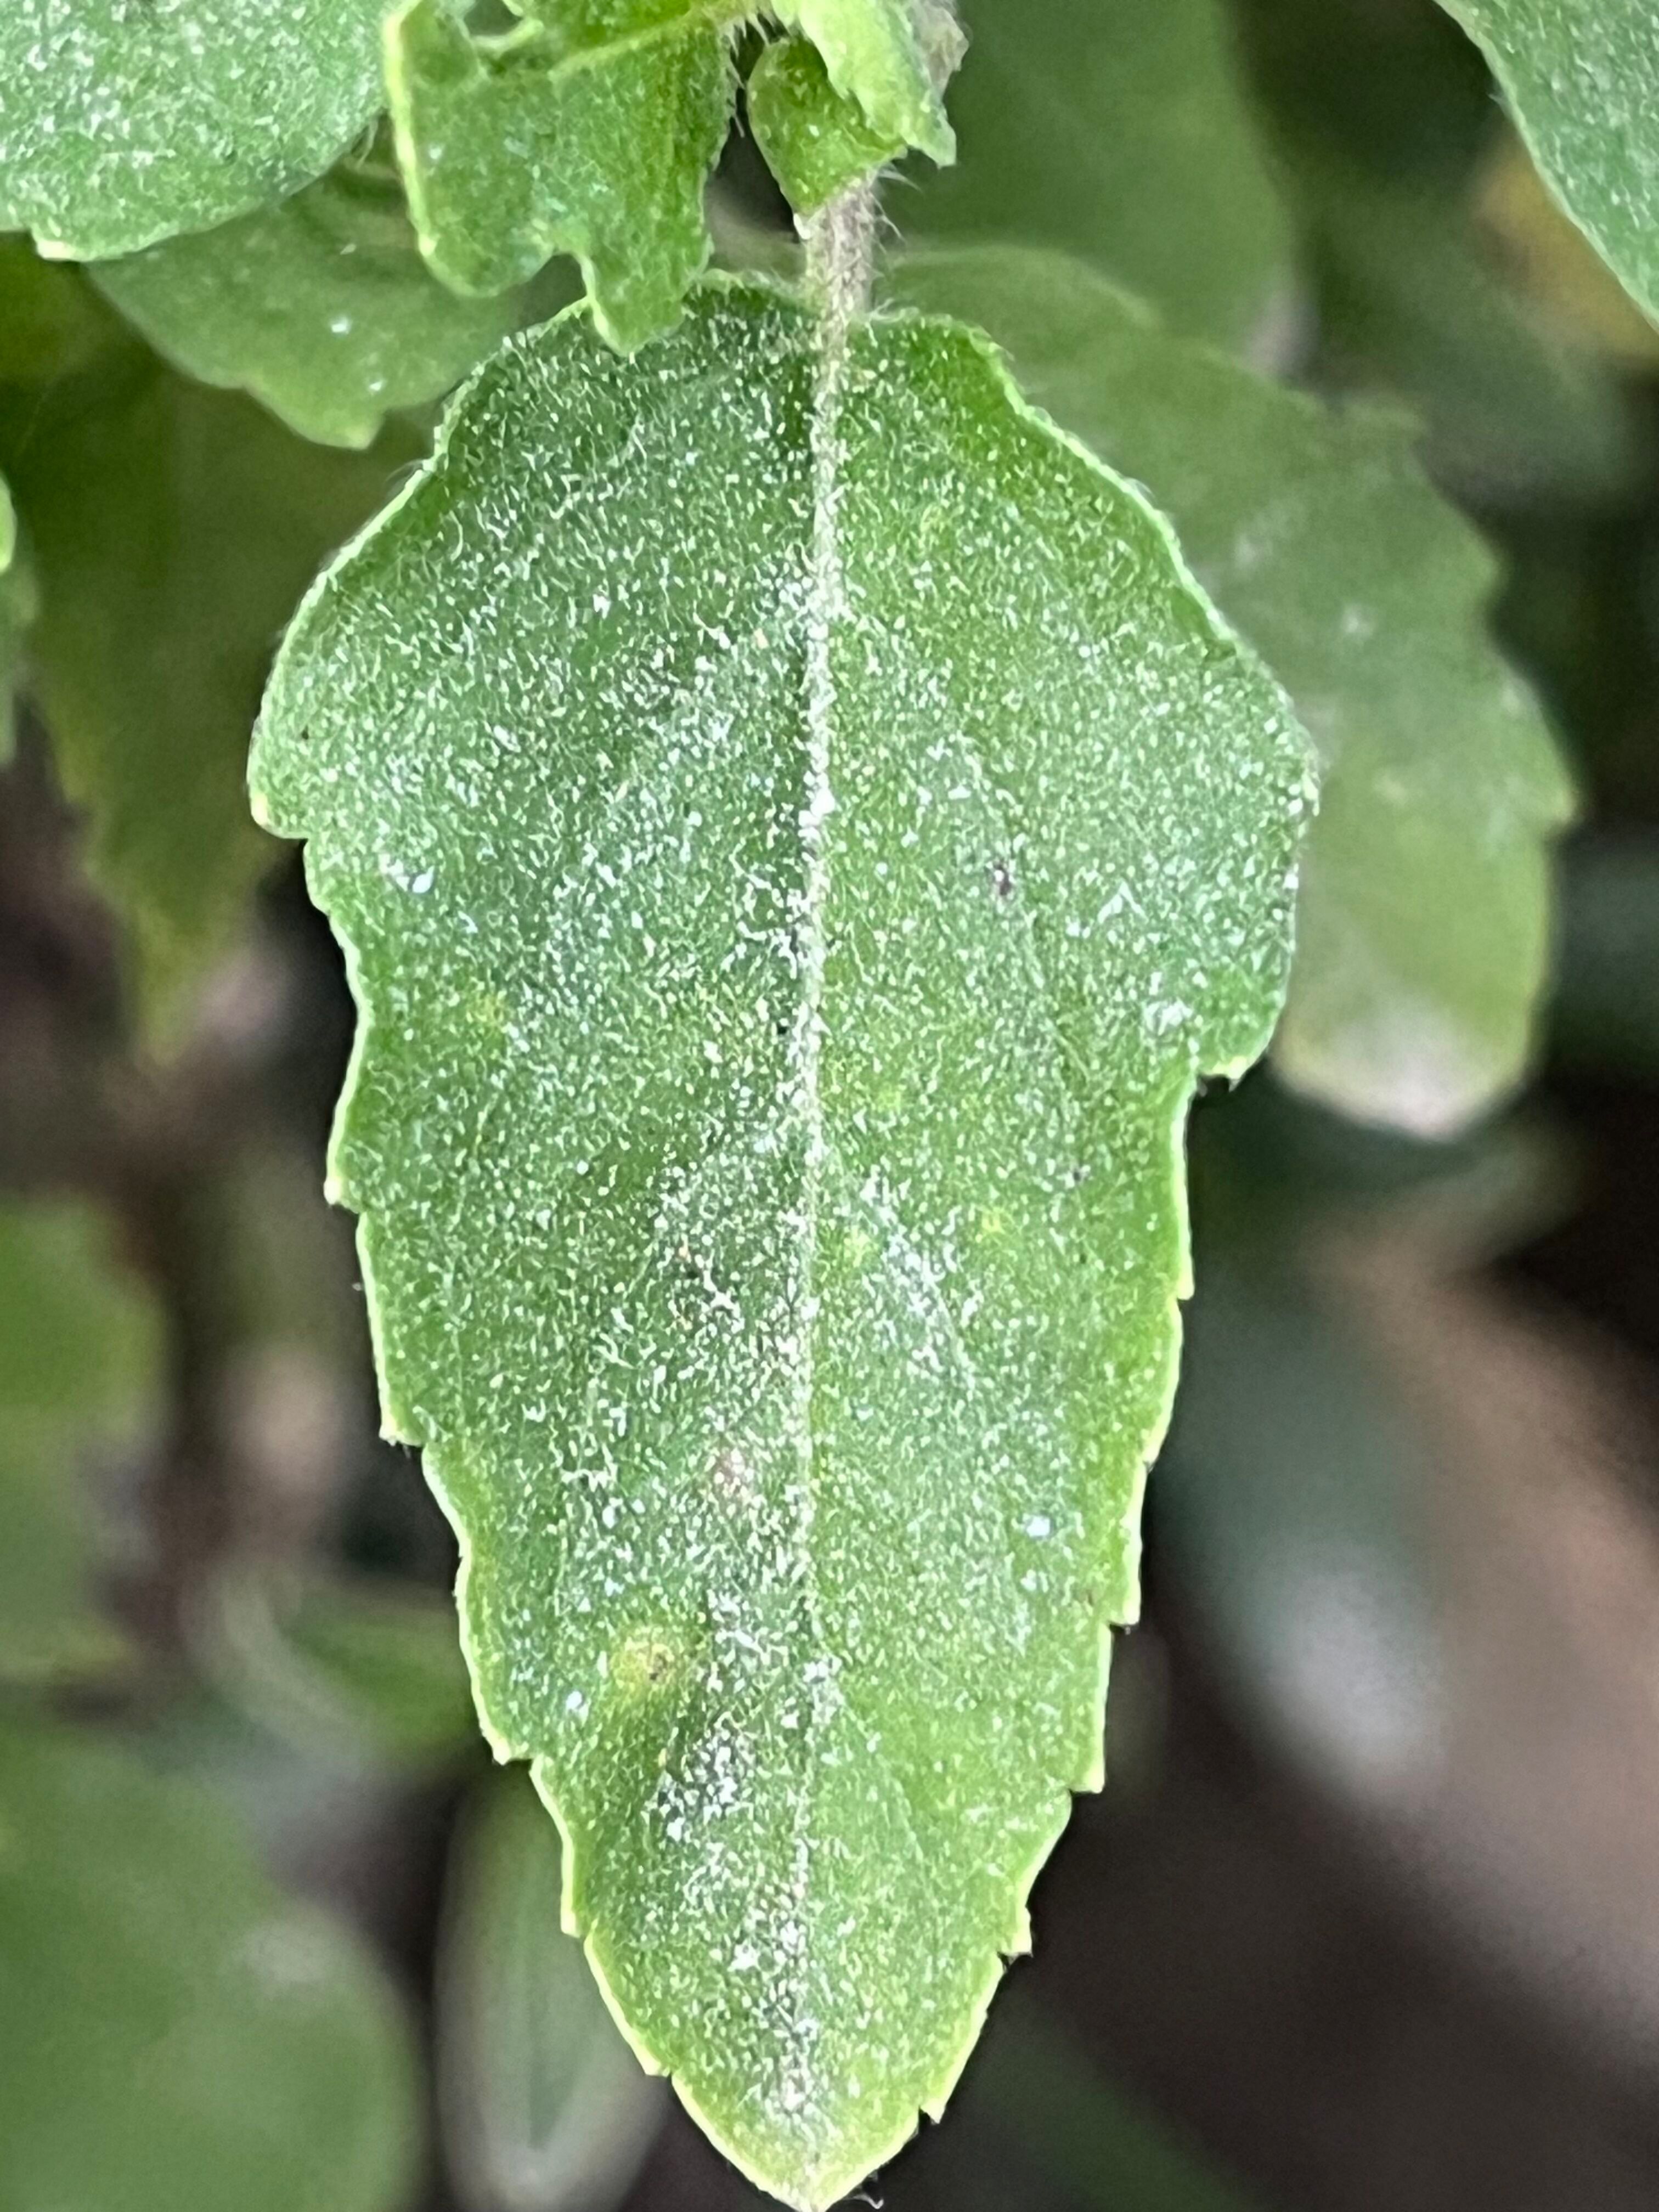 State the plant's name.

tulshi
